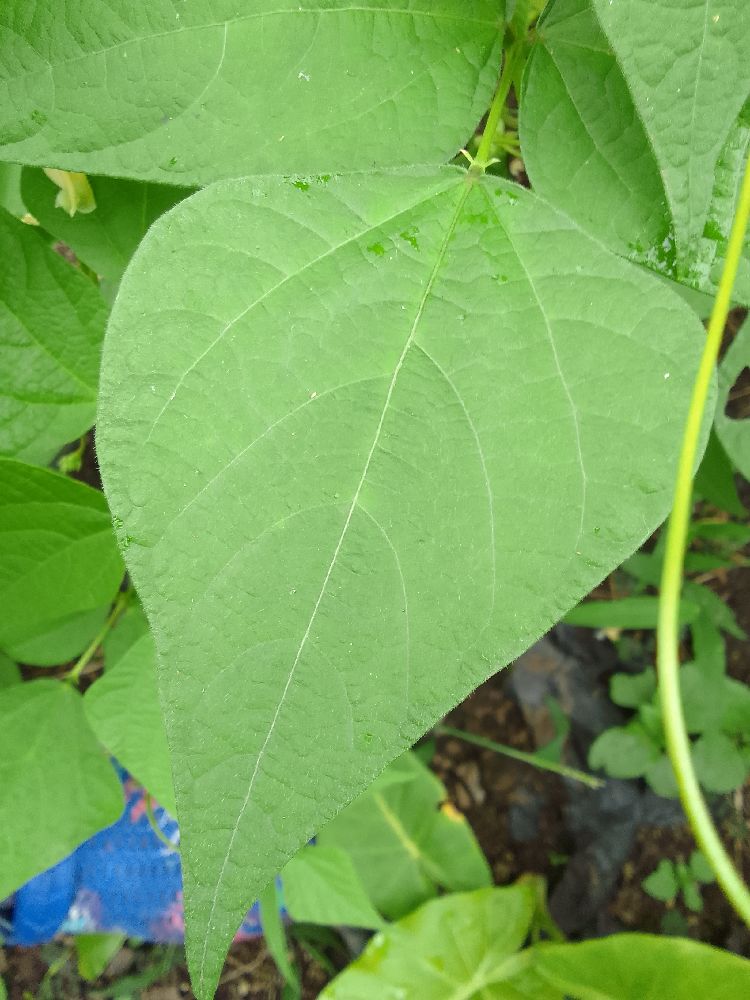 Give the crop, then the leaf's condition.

common bean, healthy
